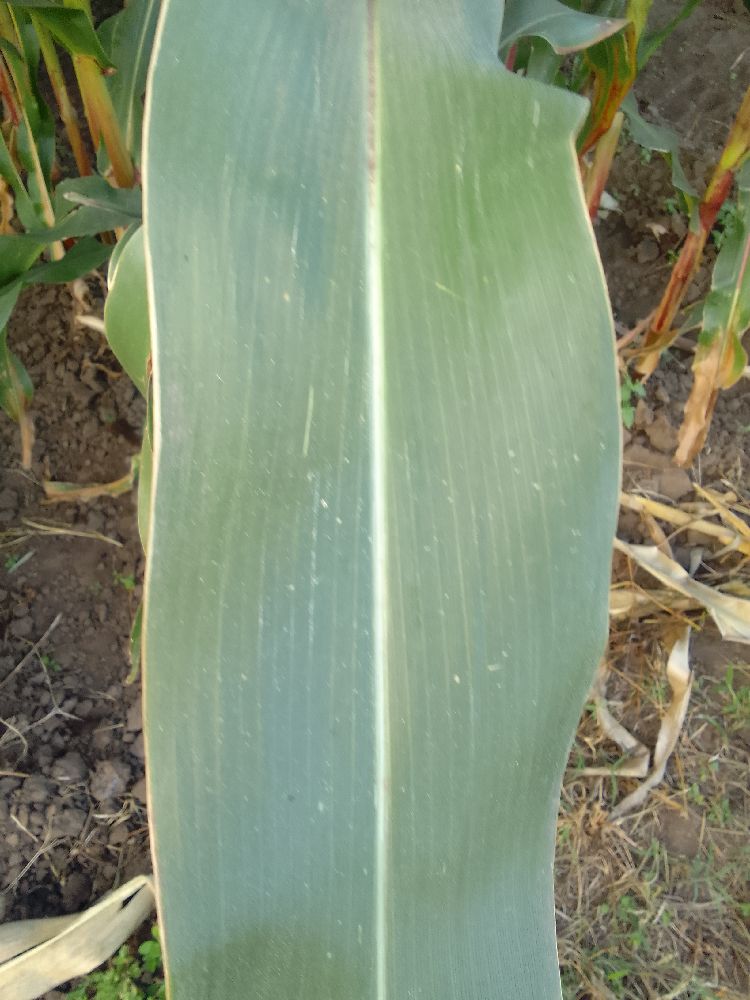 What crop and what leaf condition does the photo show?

maize, healthy
